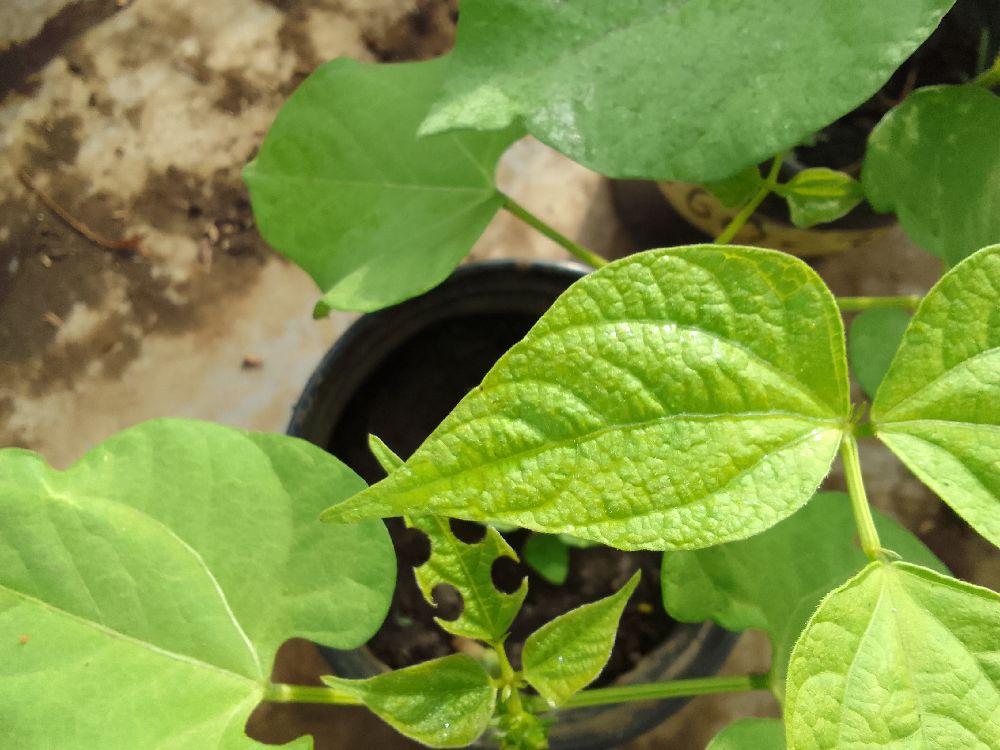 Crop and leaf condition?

common bean, healthy
